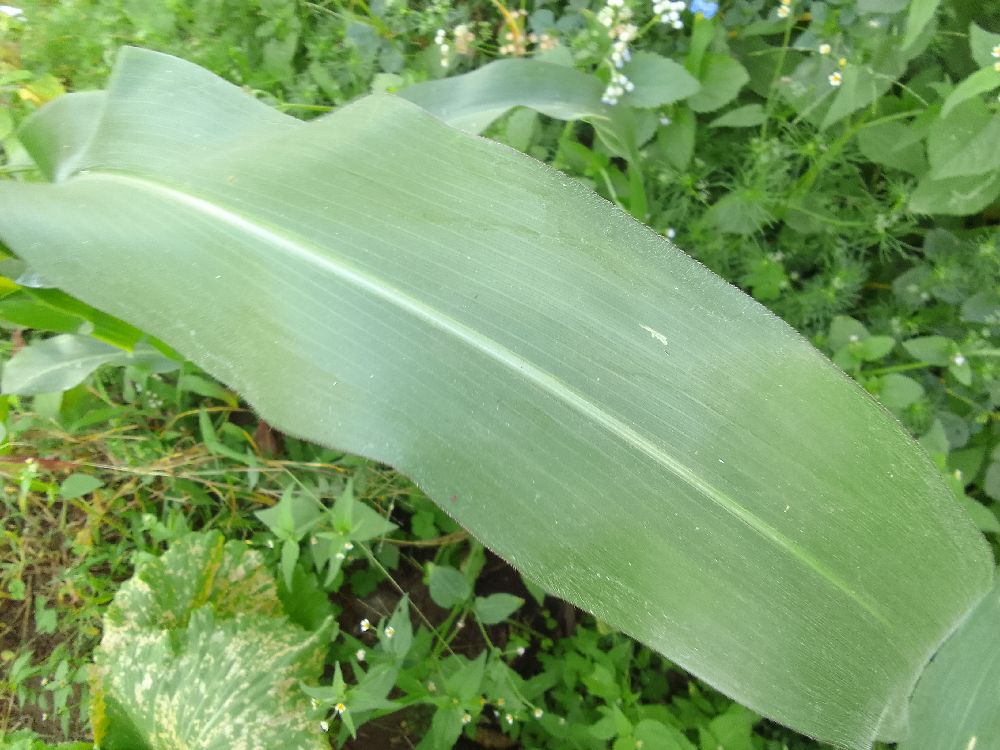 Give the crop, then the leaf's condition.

maize, healthy
